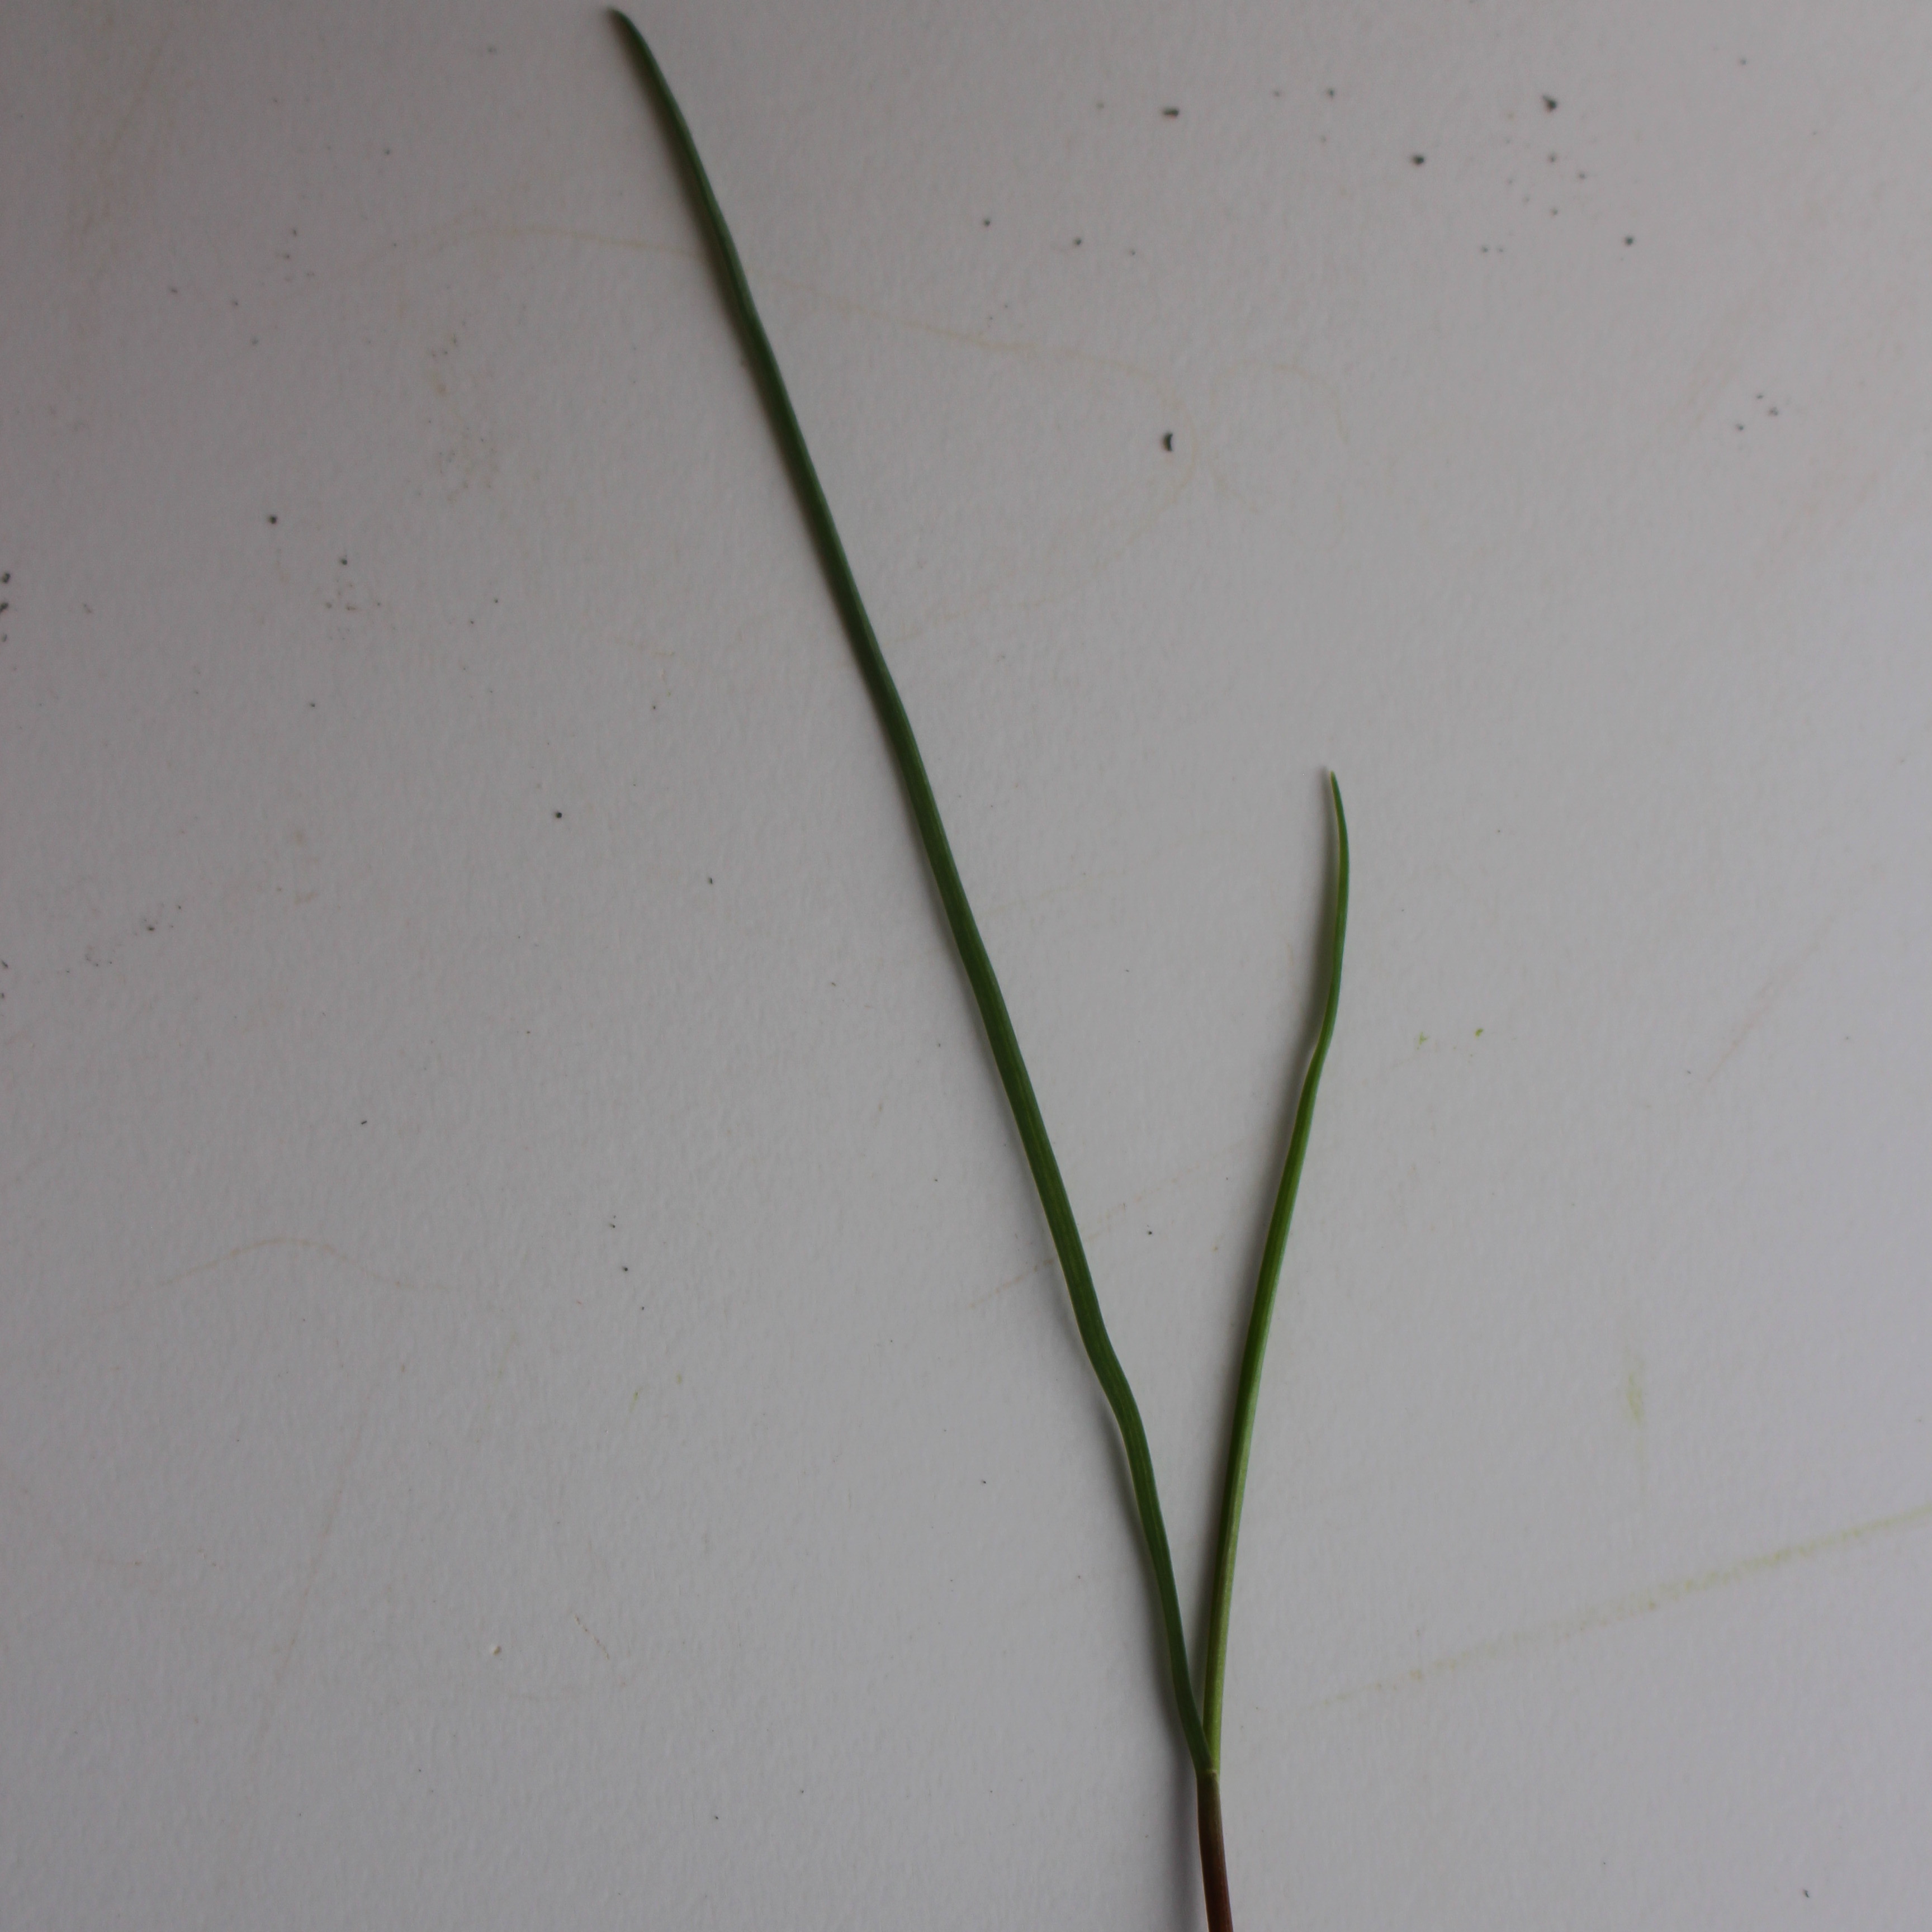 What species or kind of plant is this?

Lolium multiflorum
